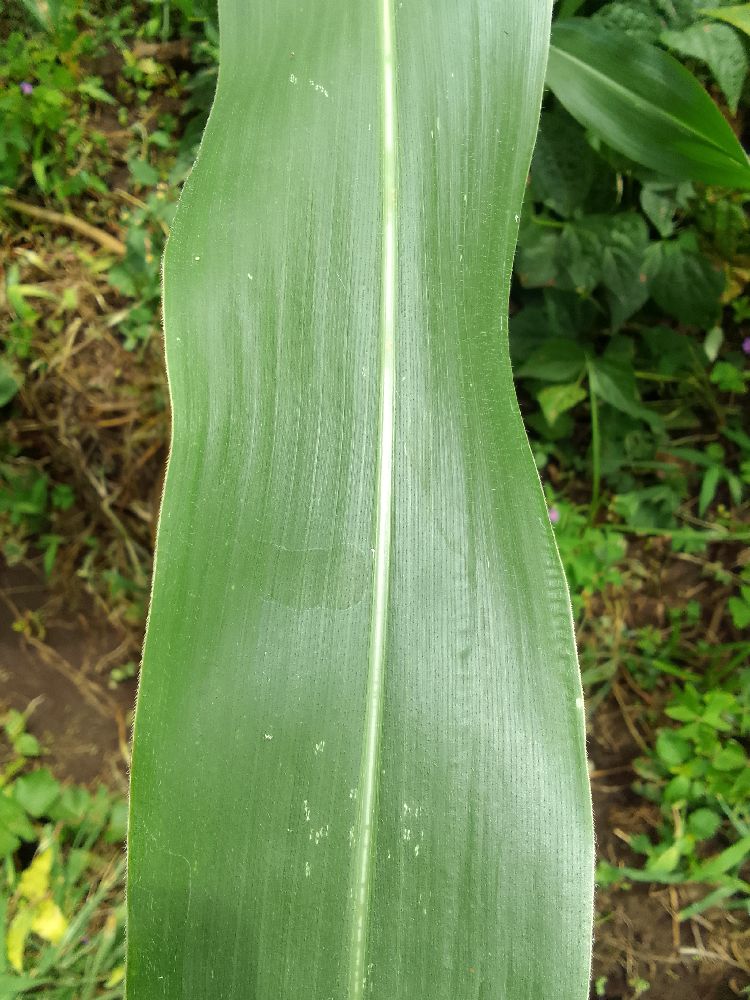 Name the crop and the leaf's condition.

maize, healthy
